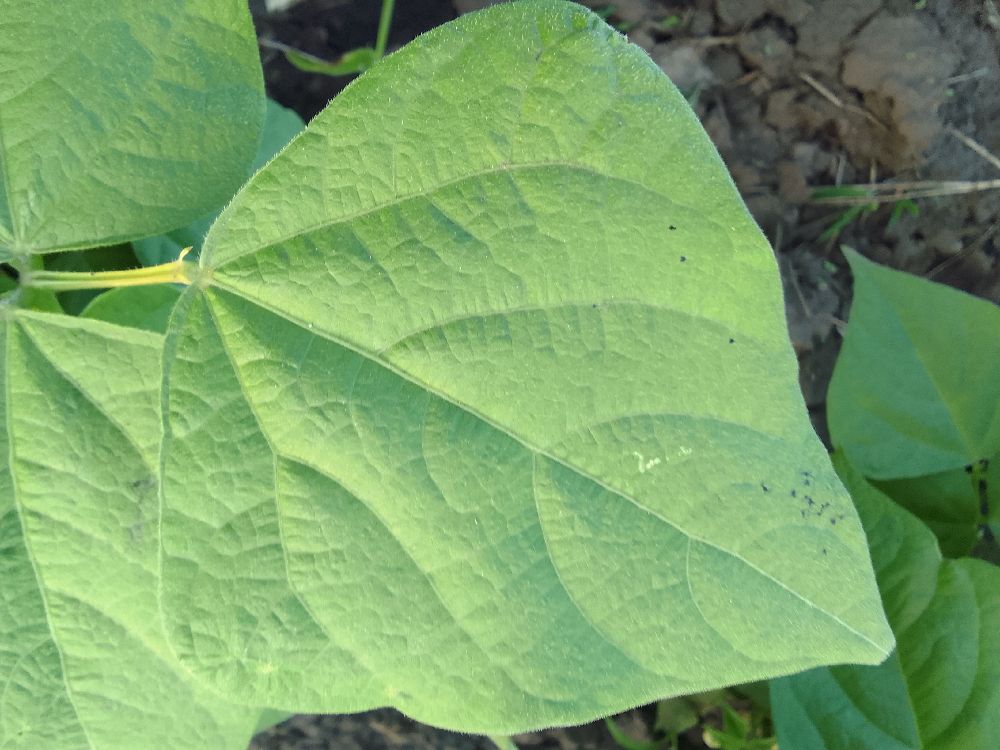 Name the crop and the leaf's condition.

common bean, healthy
